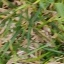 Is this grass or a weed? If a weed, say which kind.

grass
